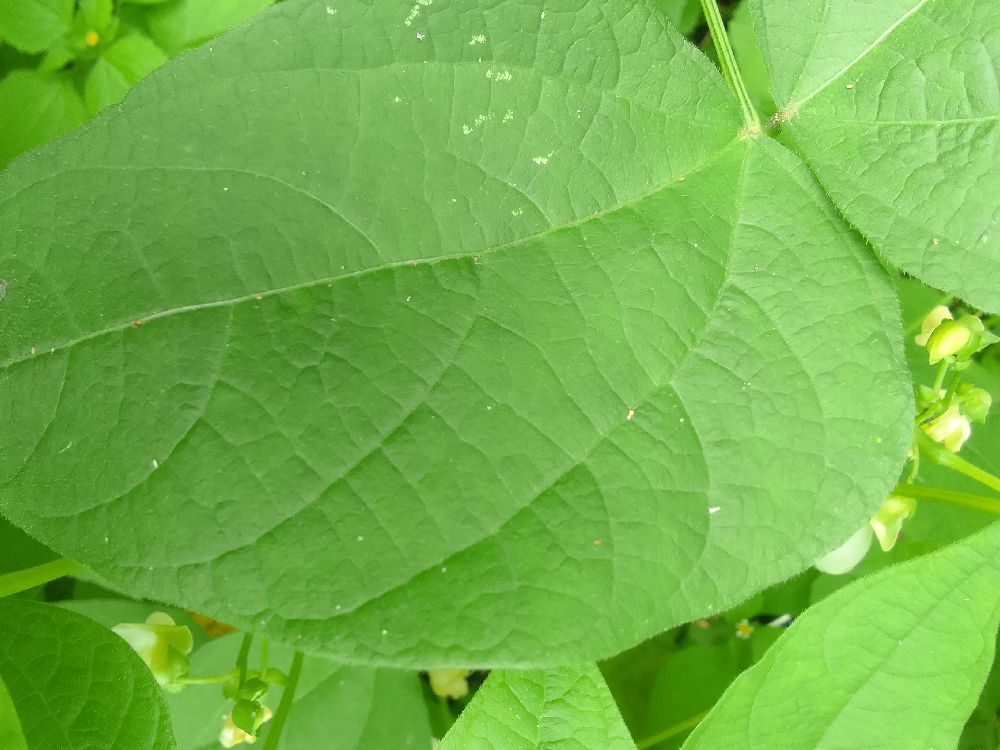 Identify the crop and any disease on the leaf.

common bean, healthy
